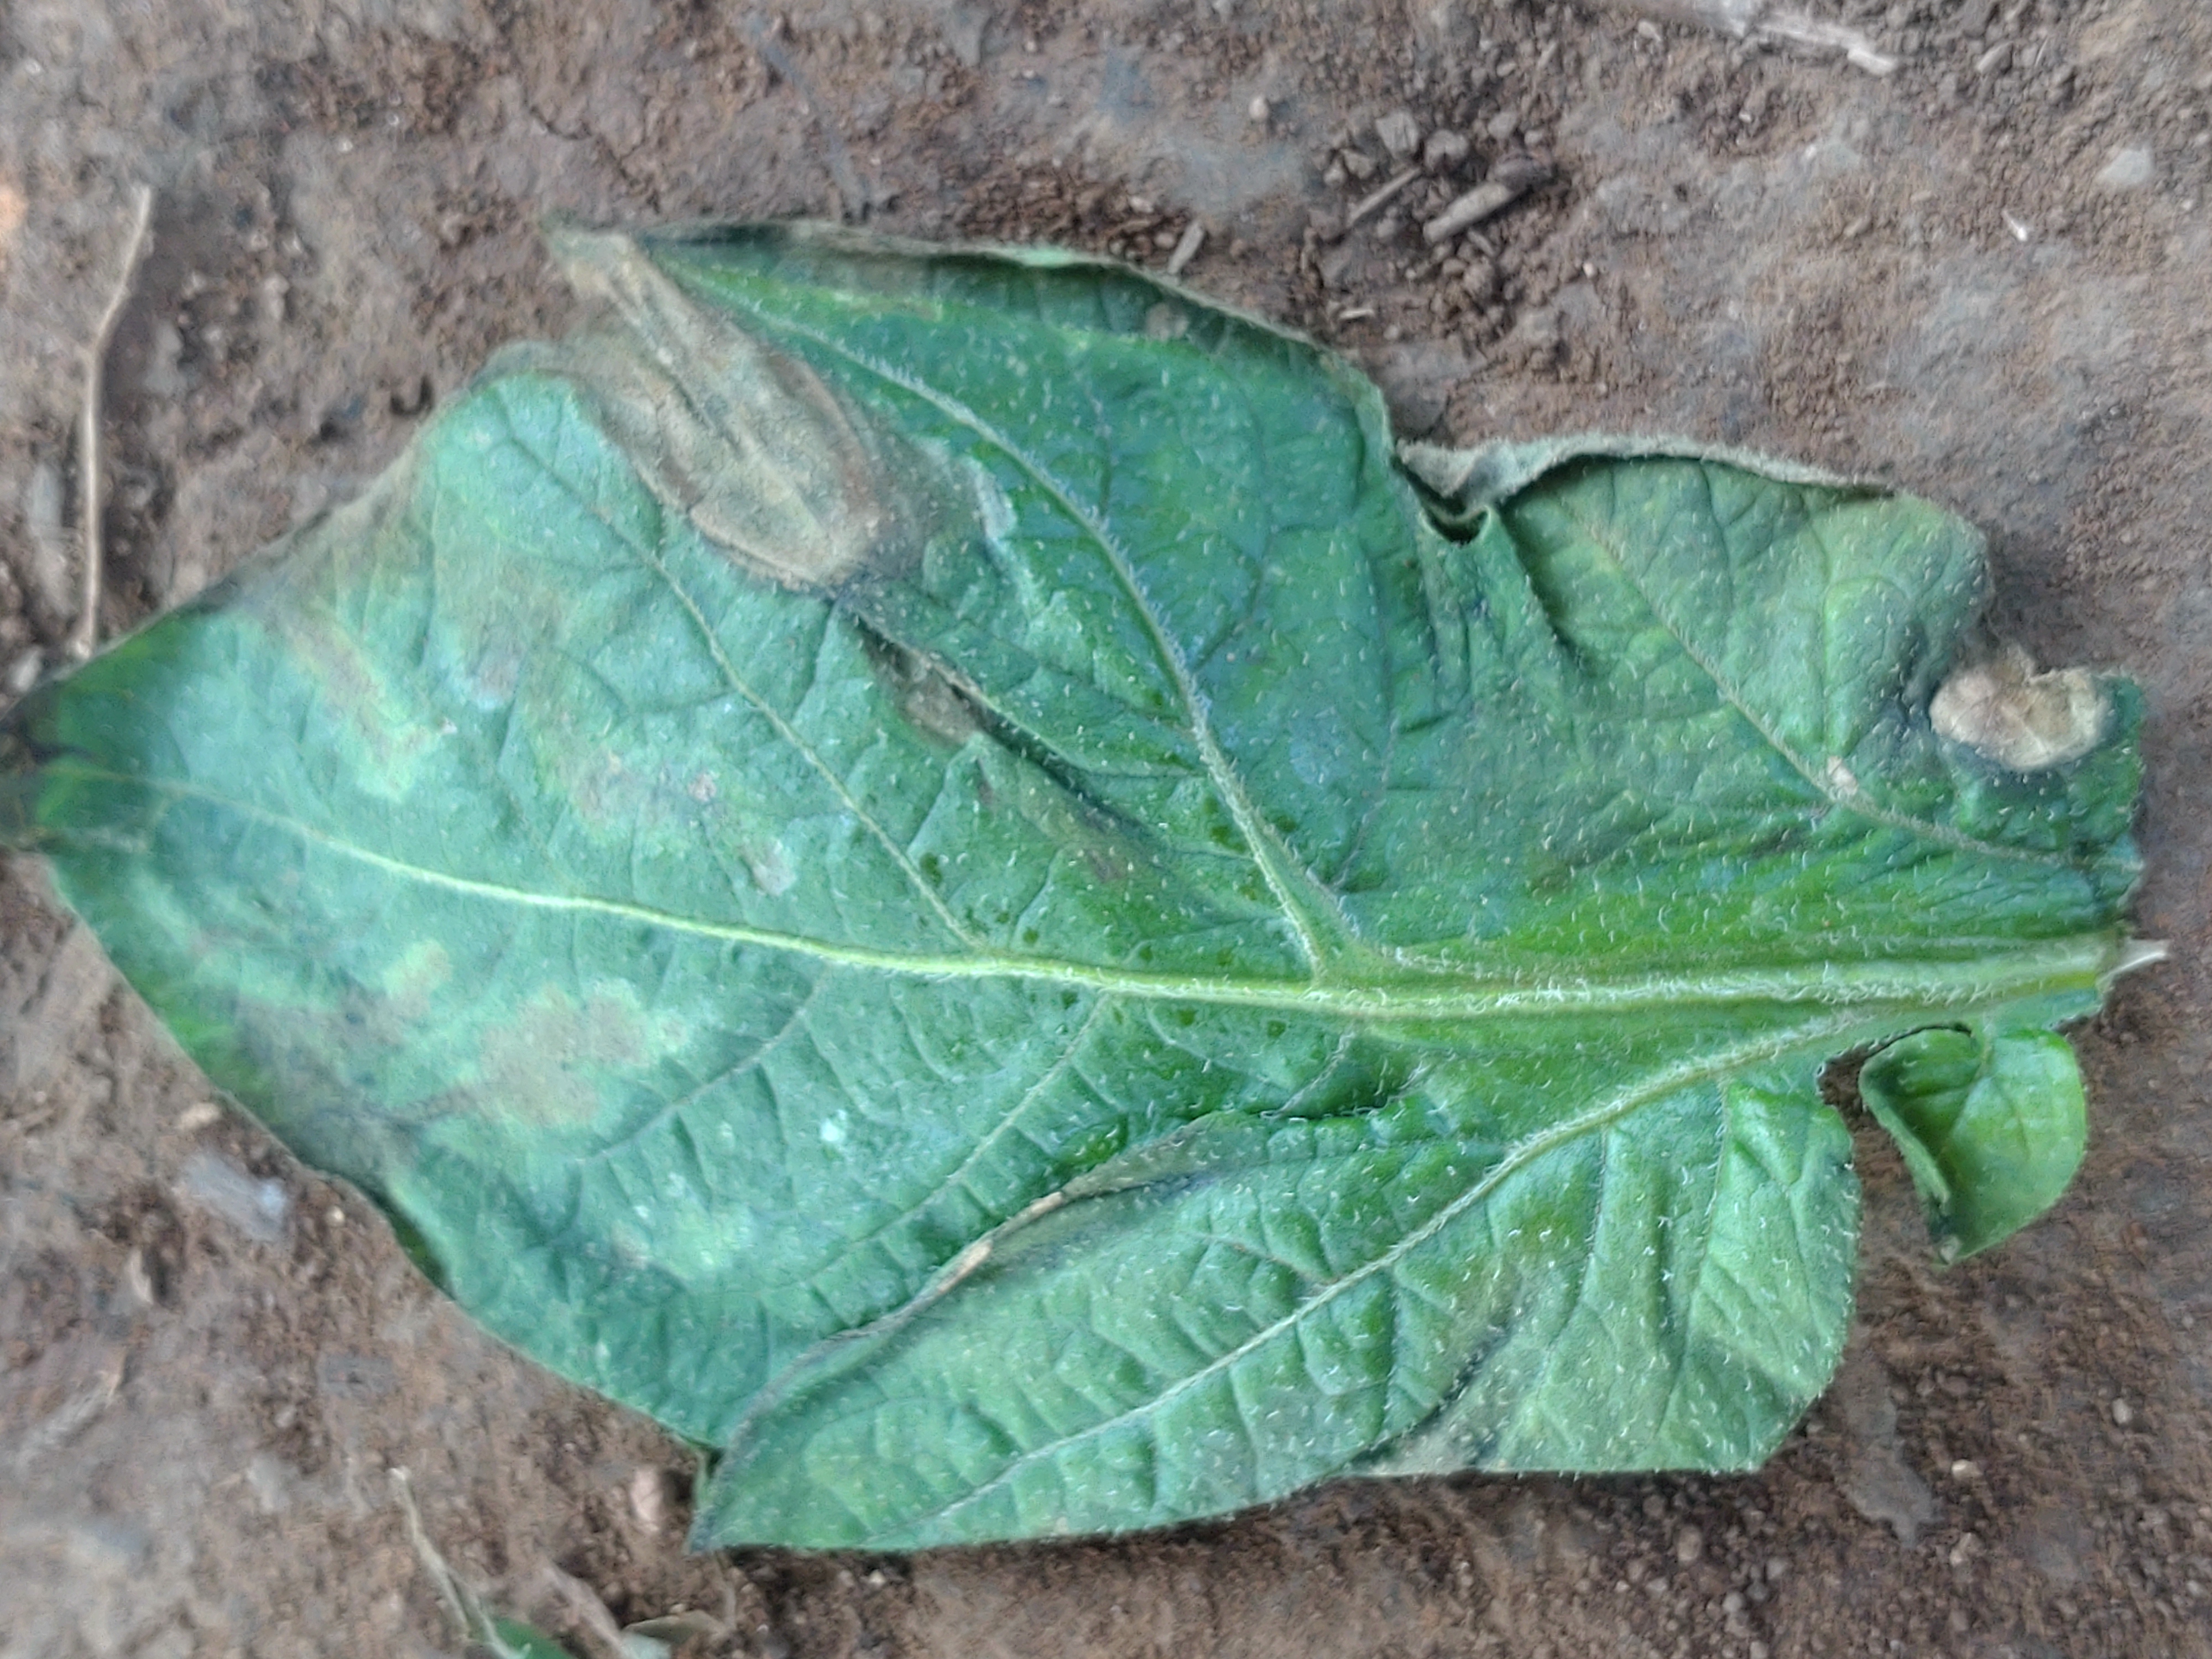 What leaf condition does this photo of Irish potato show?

early blight
